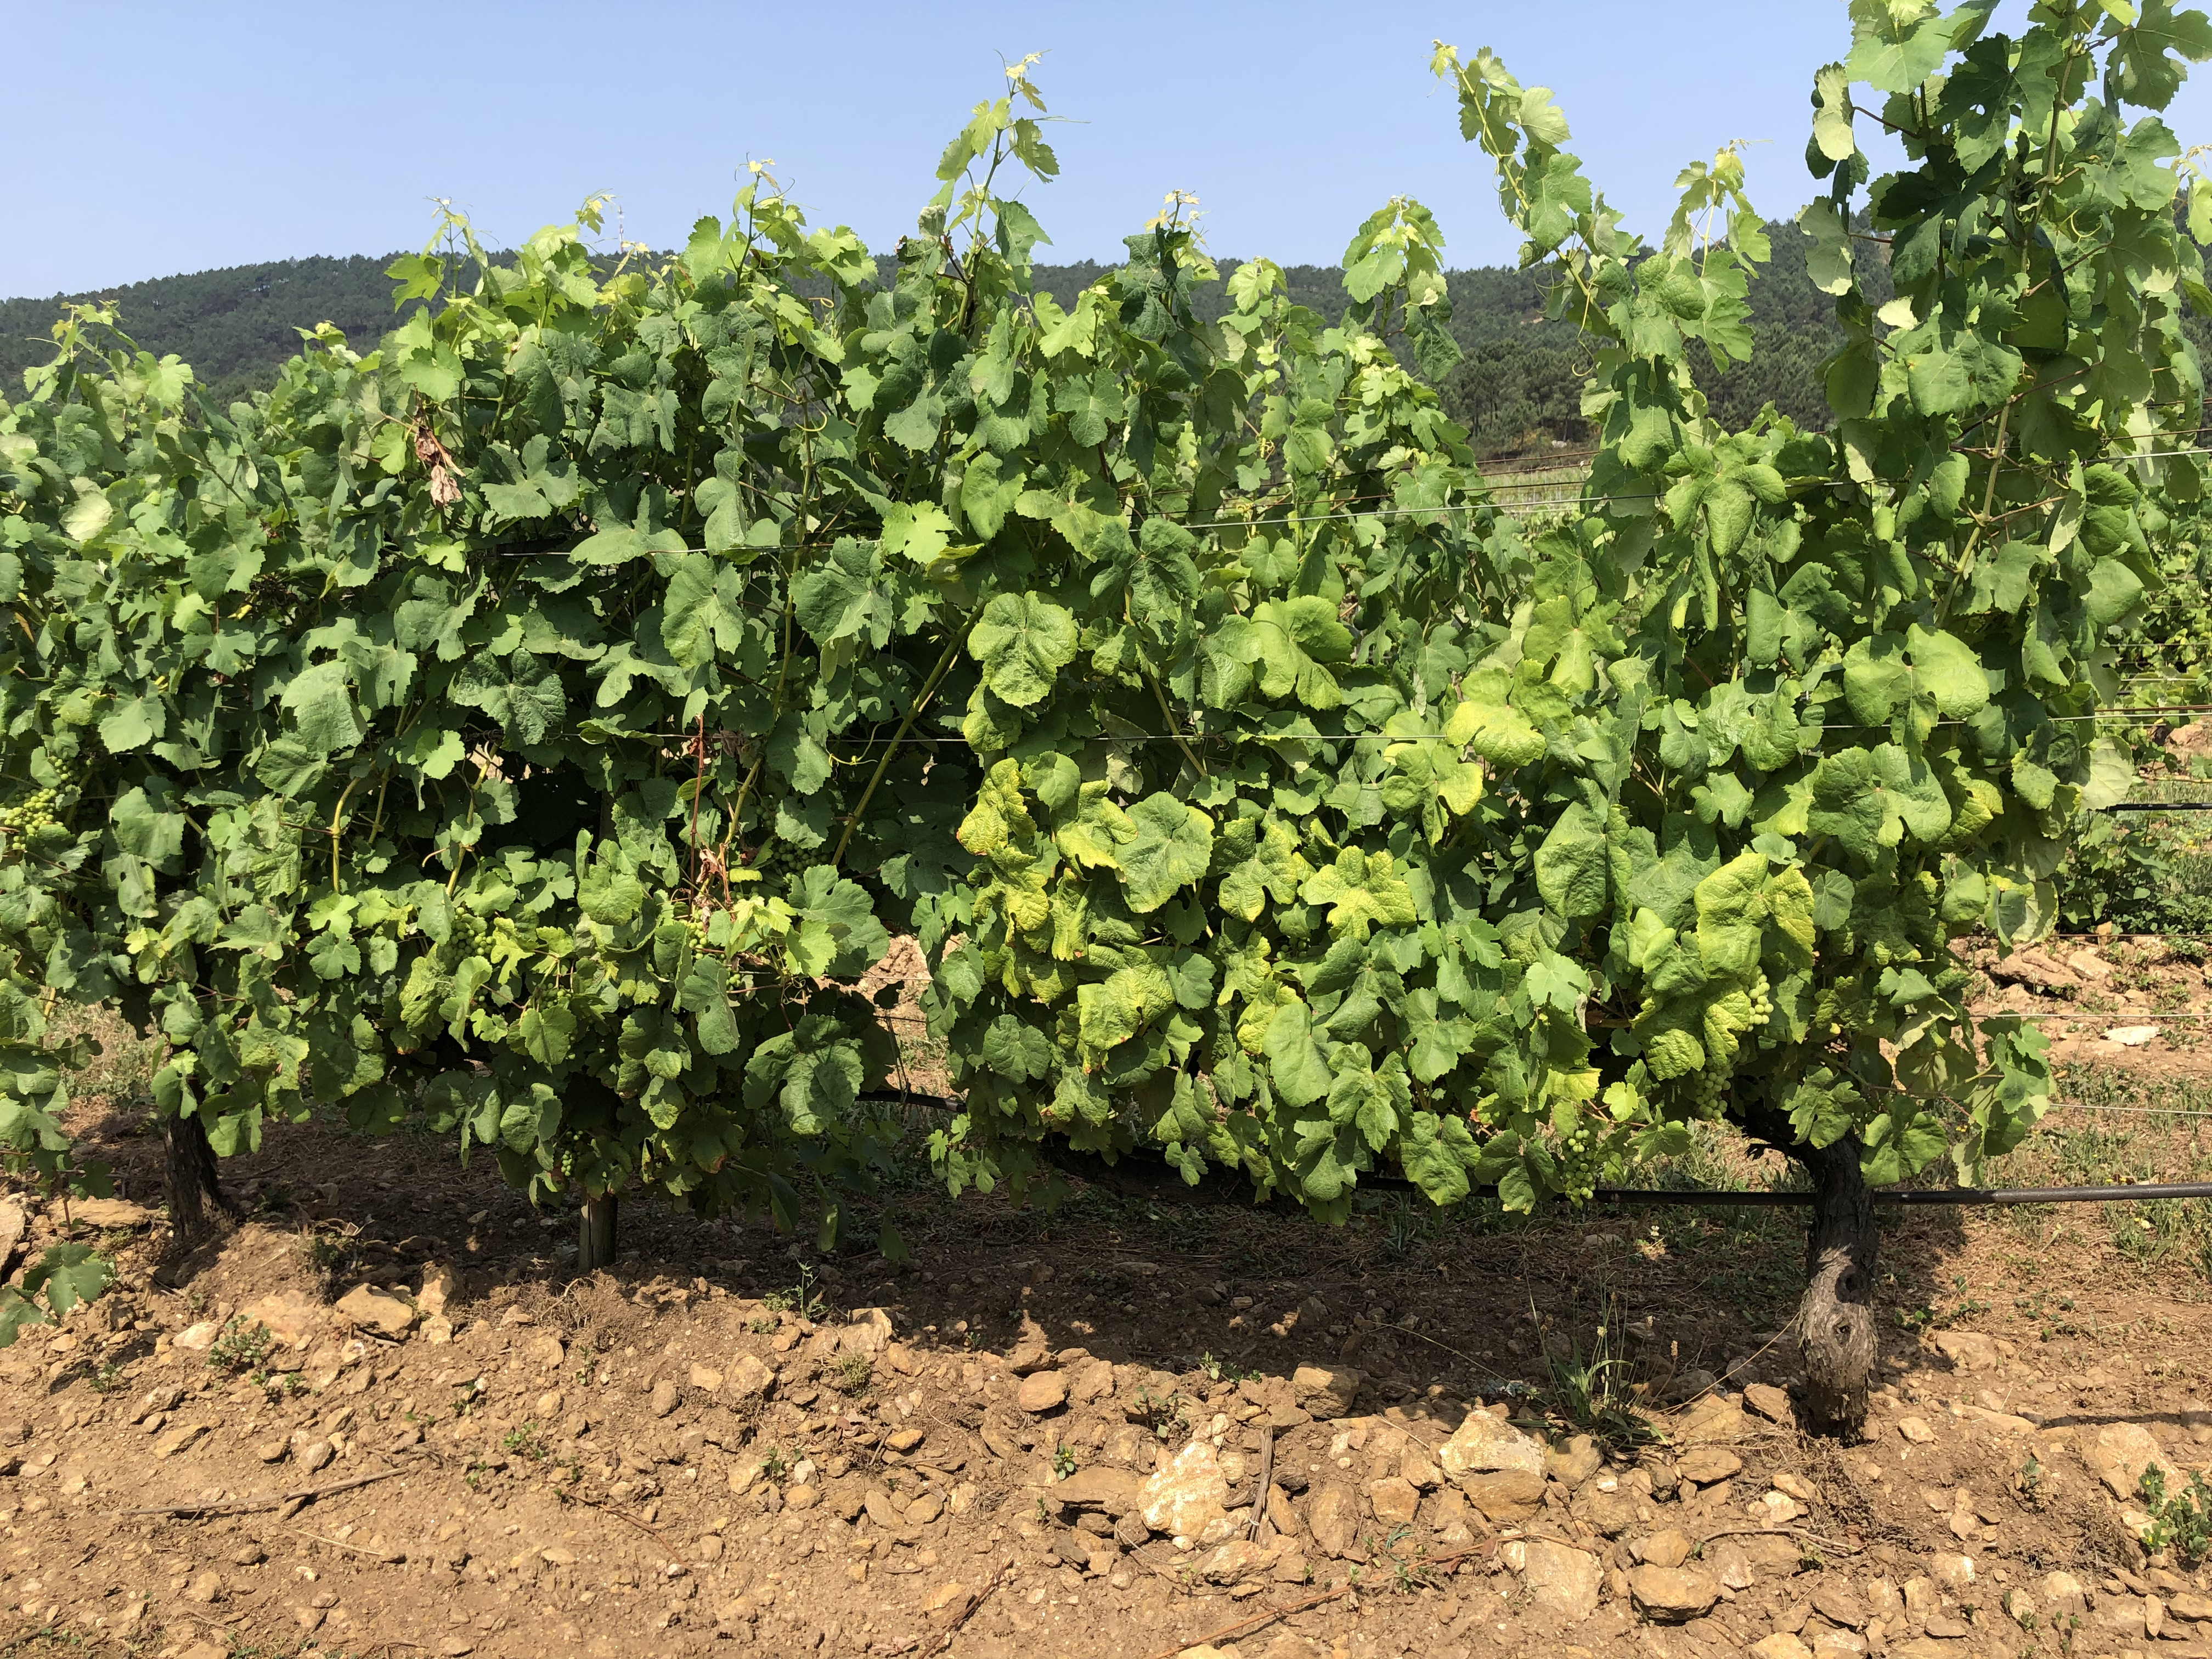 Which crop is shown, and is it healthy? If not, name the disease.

grapevine, not affected by esca disease
